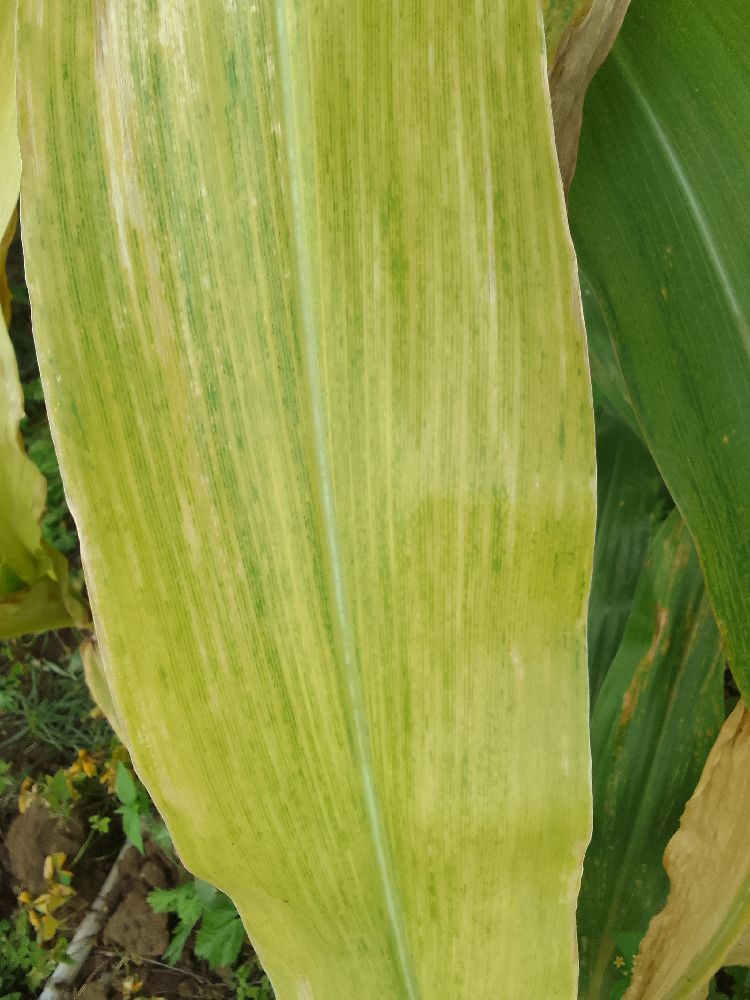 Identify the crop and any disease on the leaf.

maize, maize lethal necrosis
